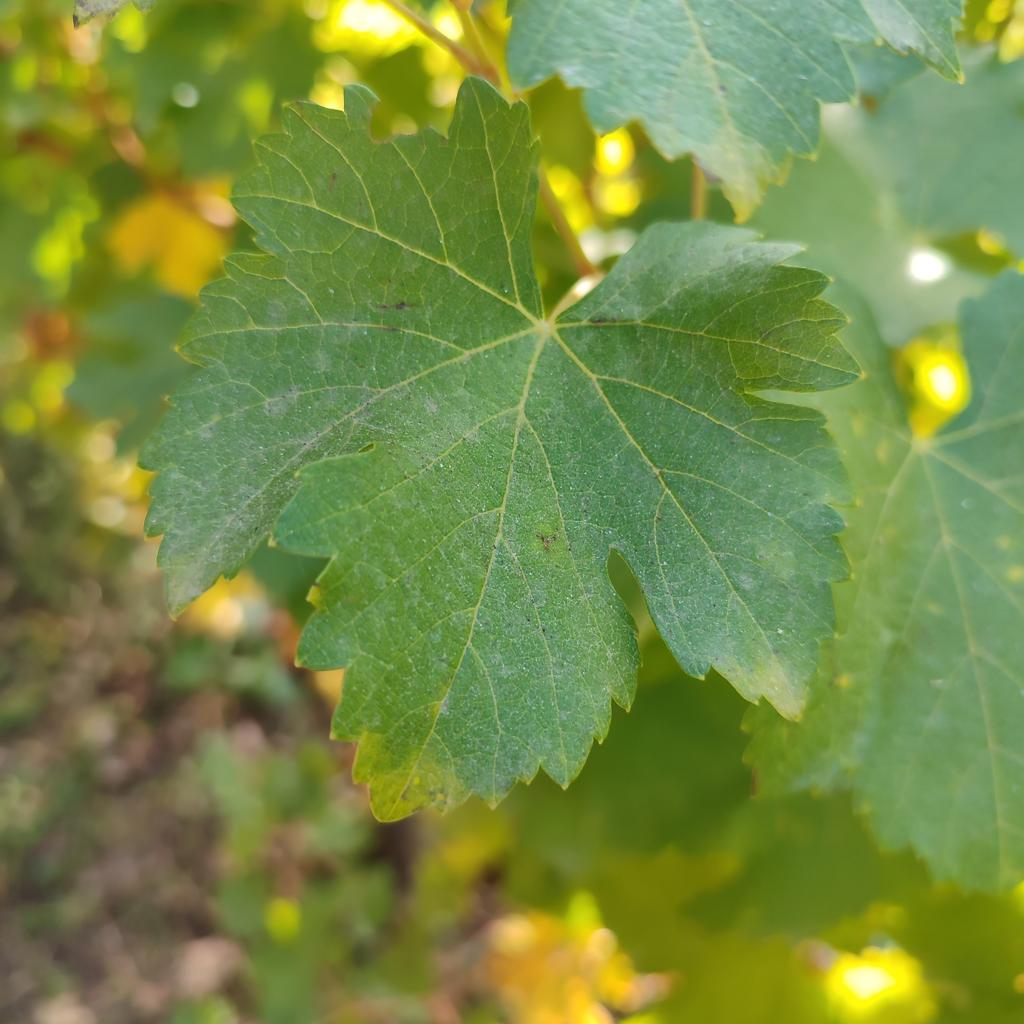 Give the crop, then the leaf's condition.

grapevine, powdery mildew
